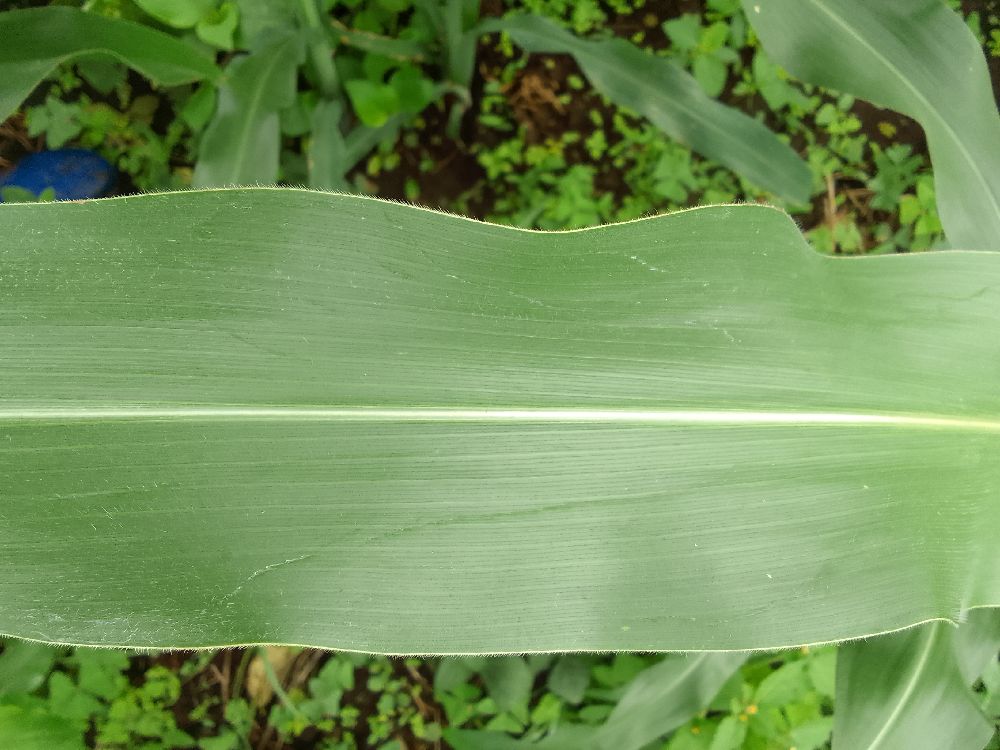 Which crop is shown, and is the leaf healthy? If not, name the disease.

maize, healthy
